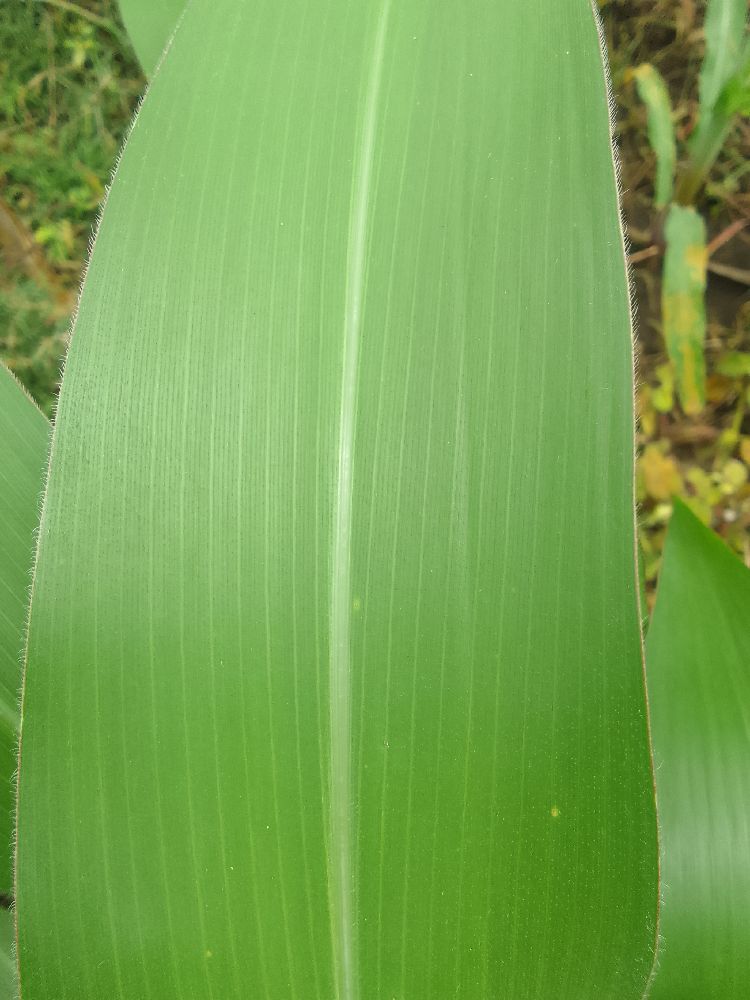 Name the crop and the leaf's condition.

maize, healthy
